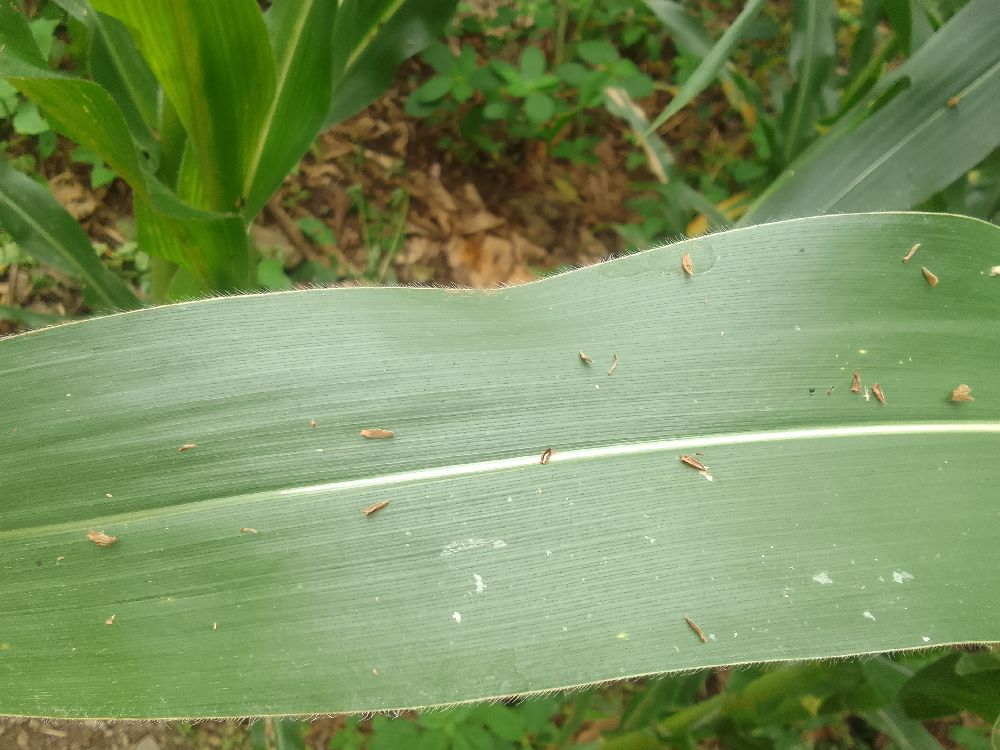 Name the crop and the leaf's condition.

maize, healthy
